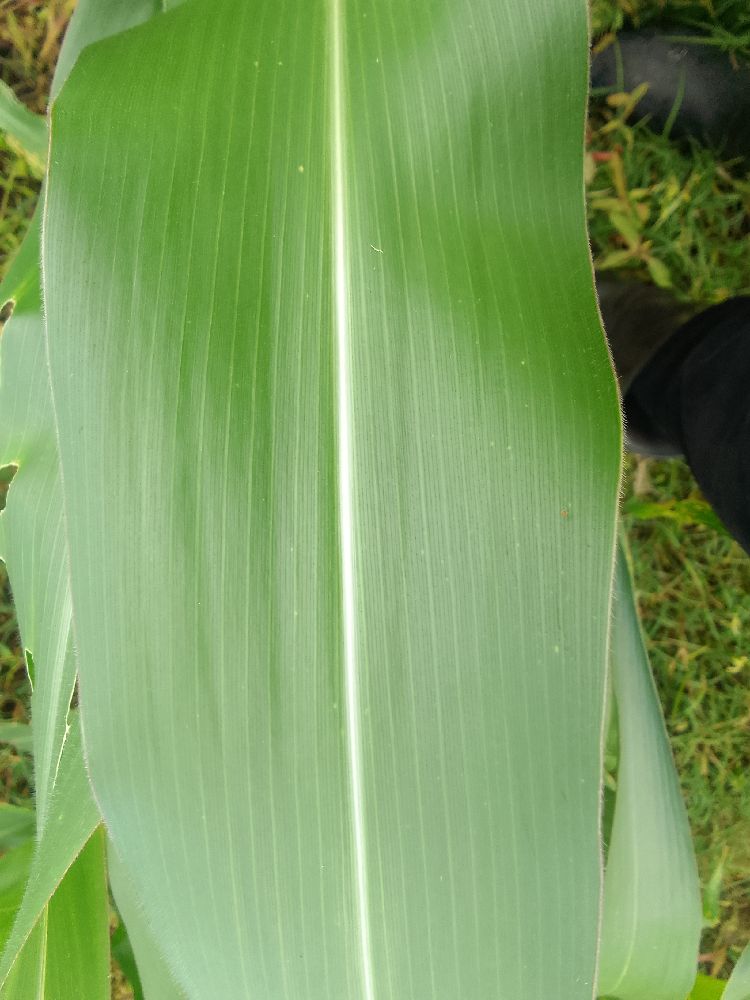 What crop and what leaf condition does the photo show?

maize, healthy
